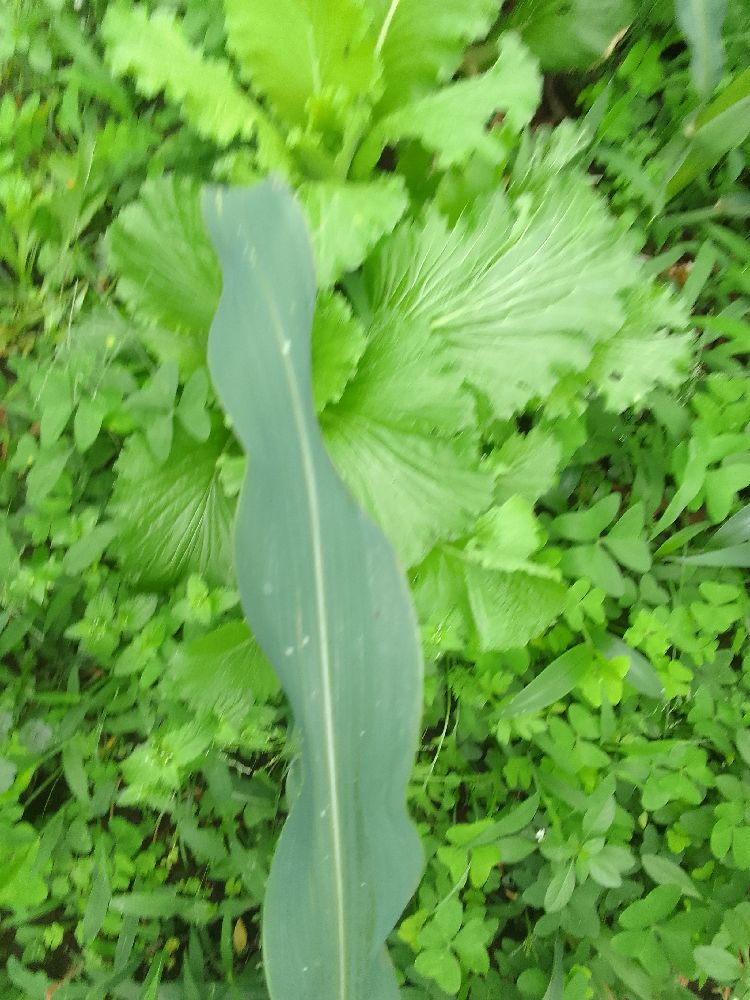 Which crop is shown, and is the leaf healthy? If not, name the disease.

maize, healthy
